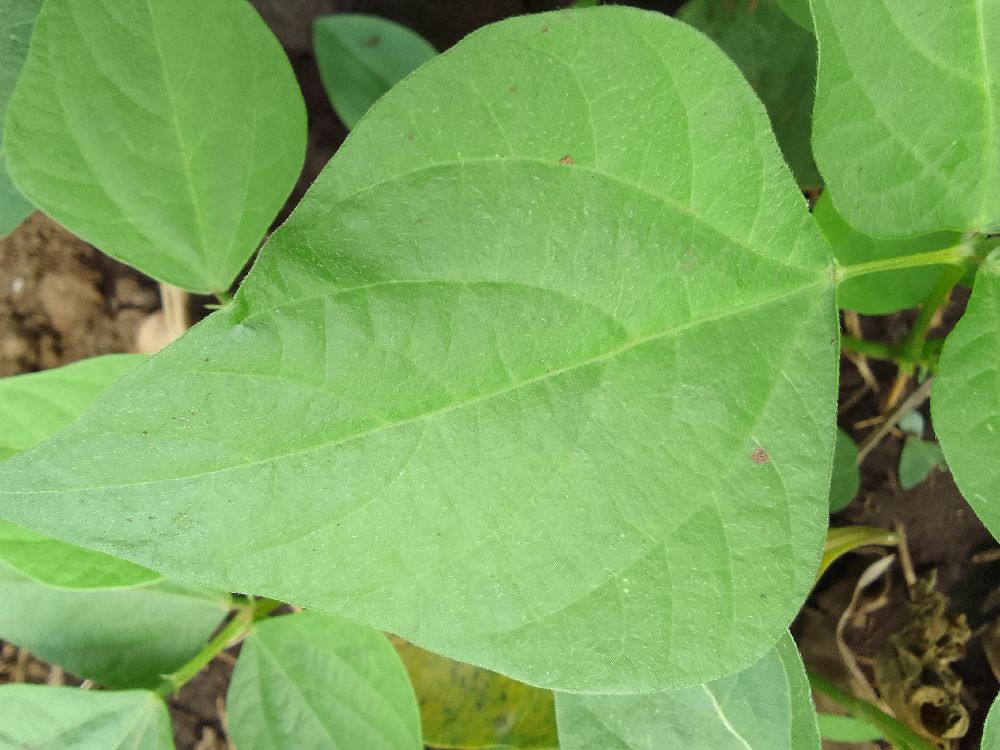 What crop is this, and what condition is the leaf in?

common bean, healthy
